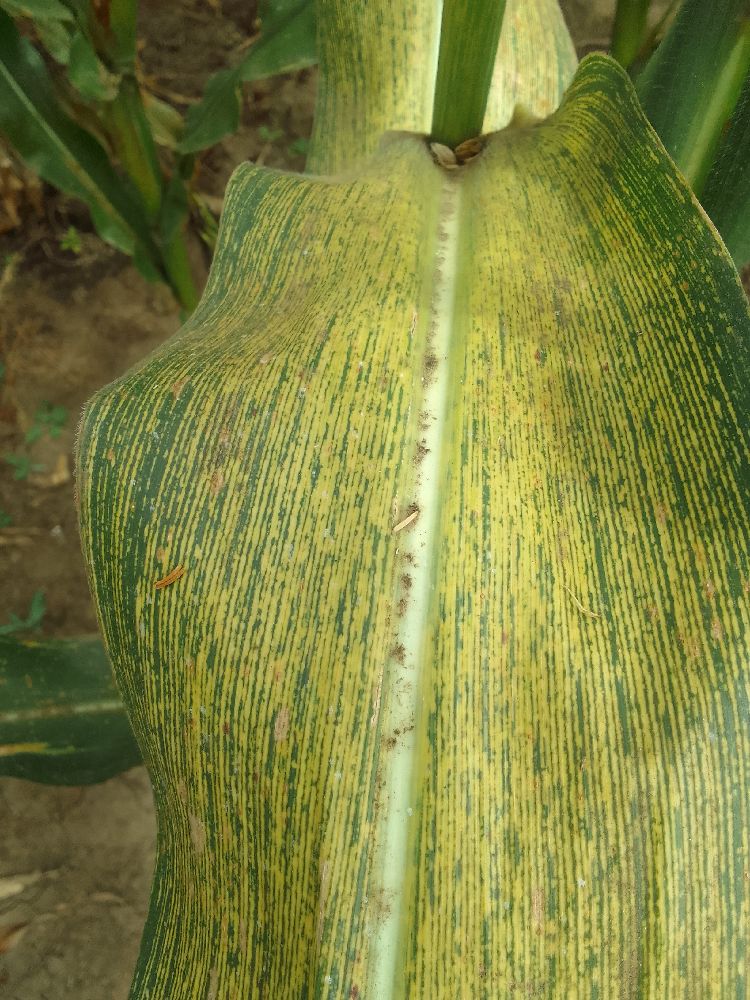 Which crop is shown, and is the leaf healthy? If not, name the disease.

maize, maize streak virus
